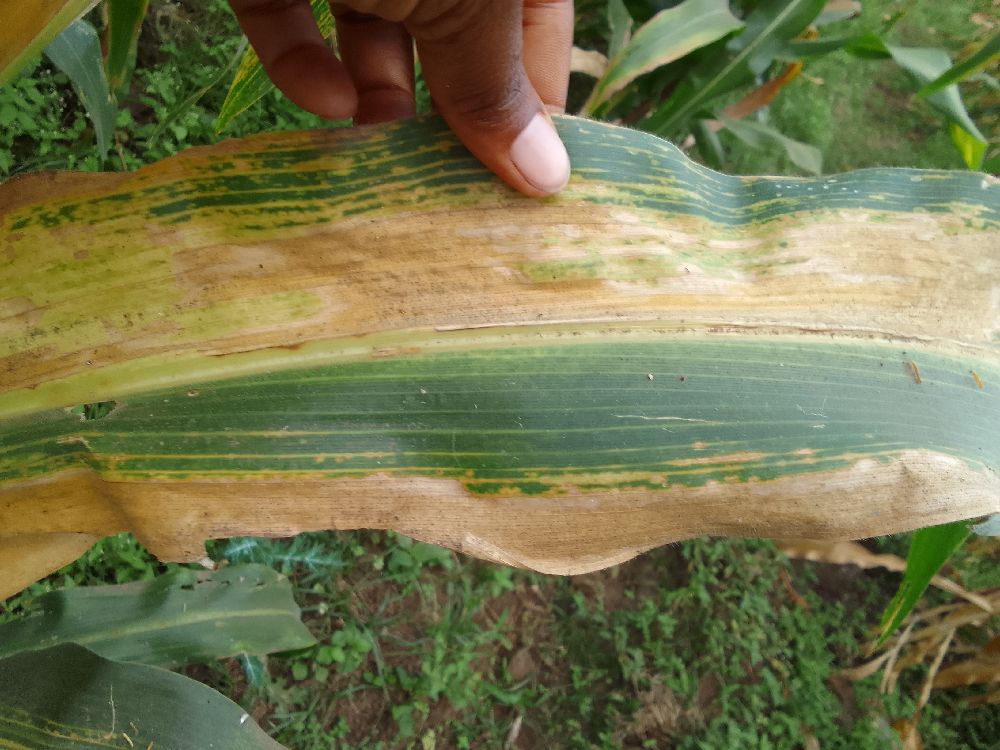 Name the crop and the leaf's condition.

maize, maize lethal necrosis
